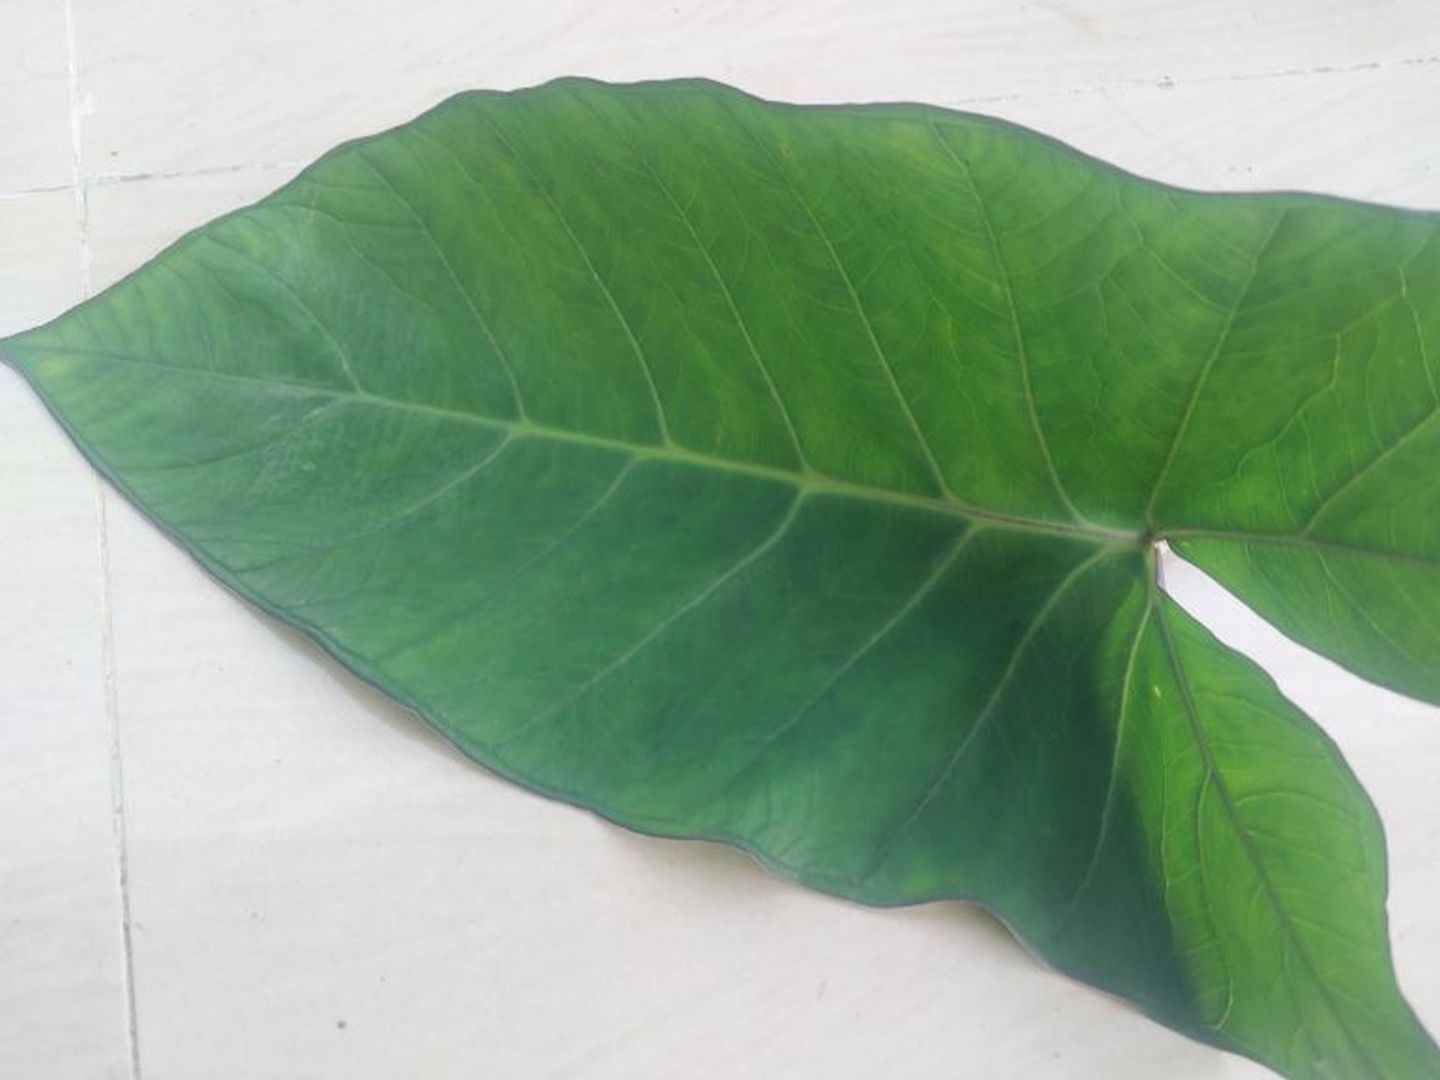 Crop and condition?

taro, healthy
